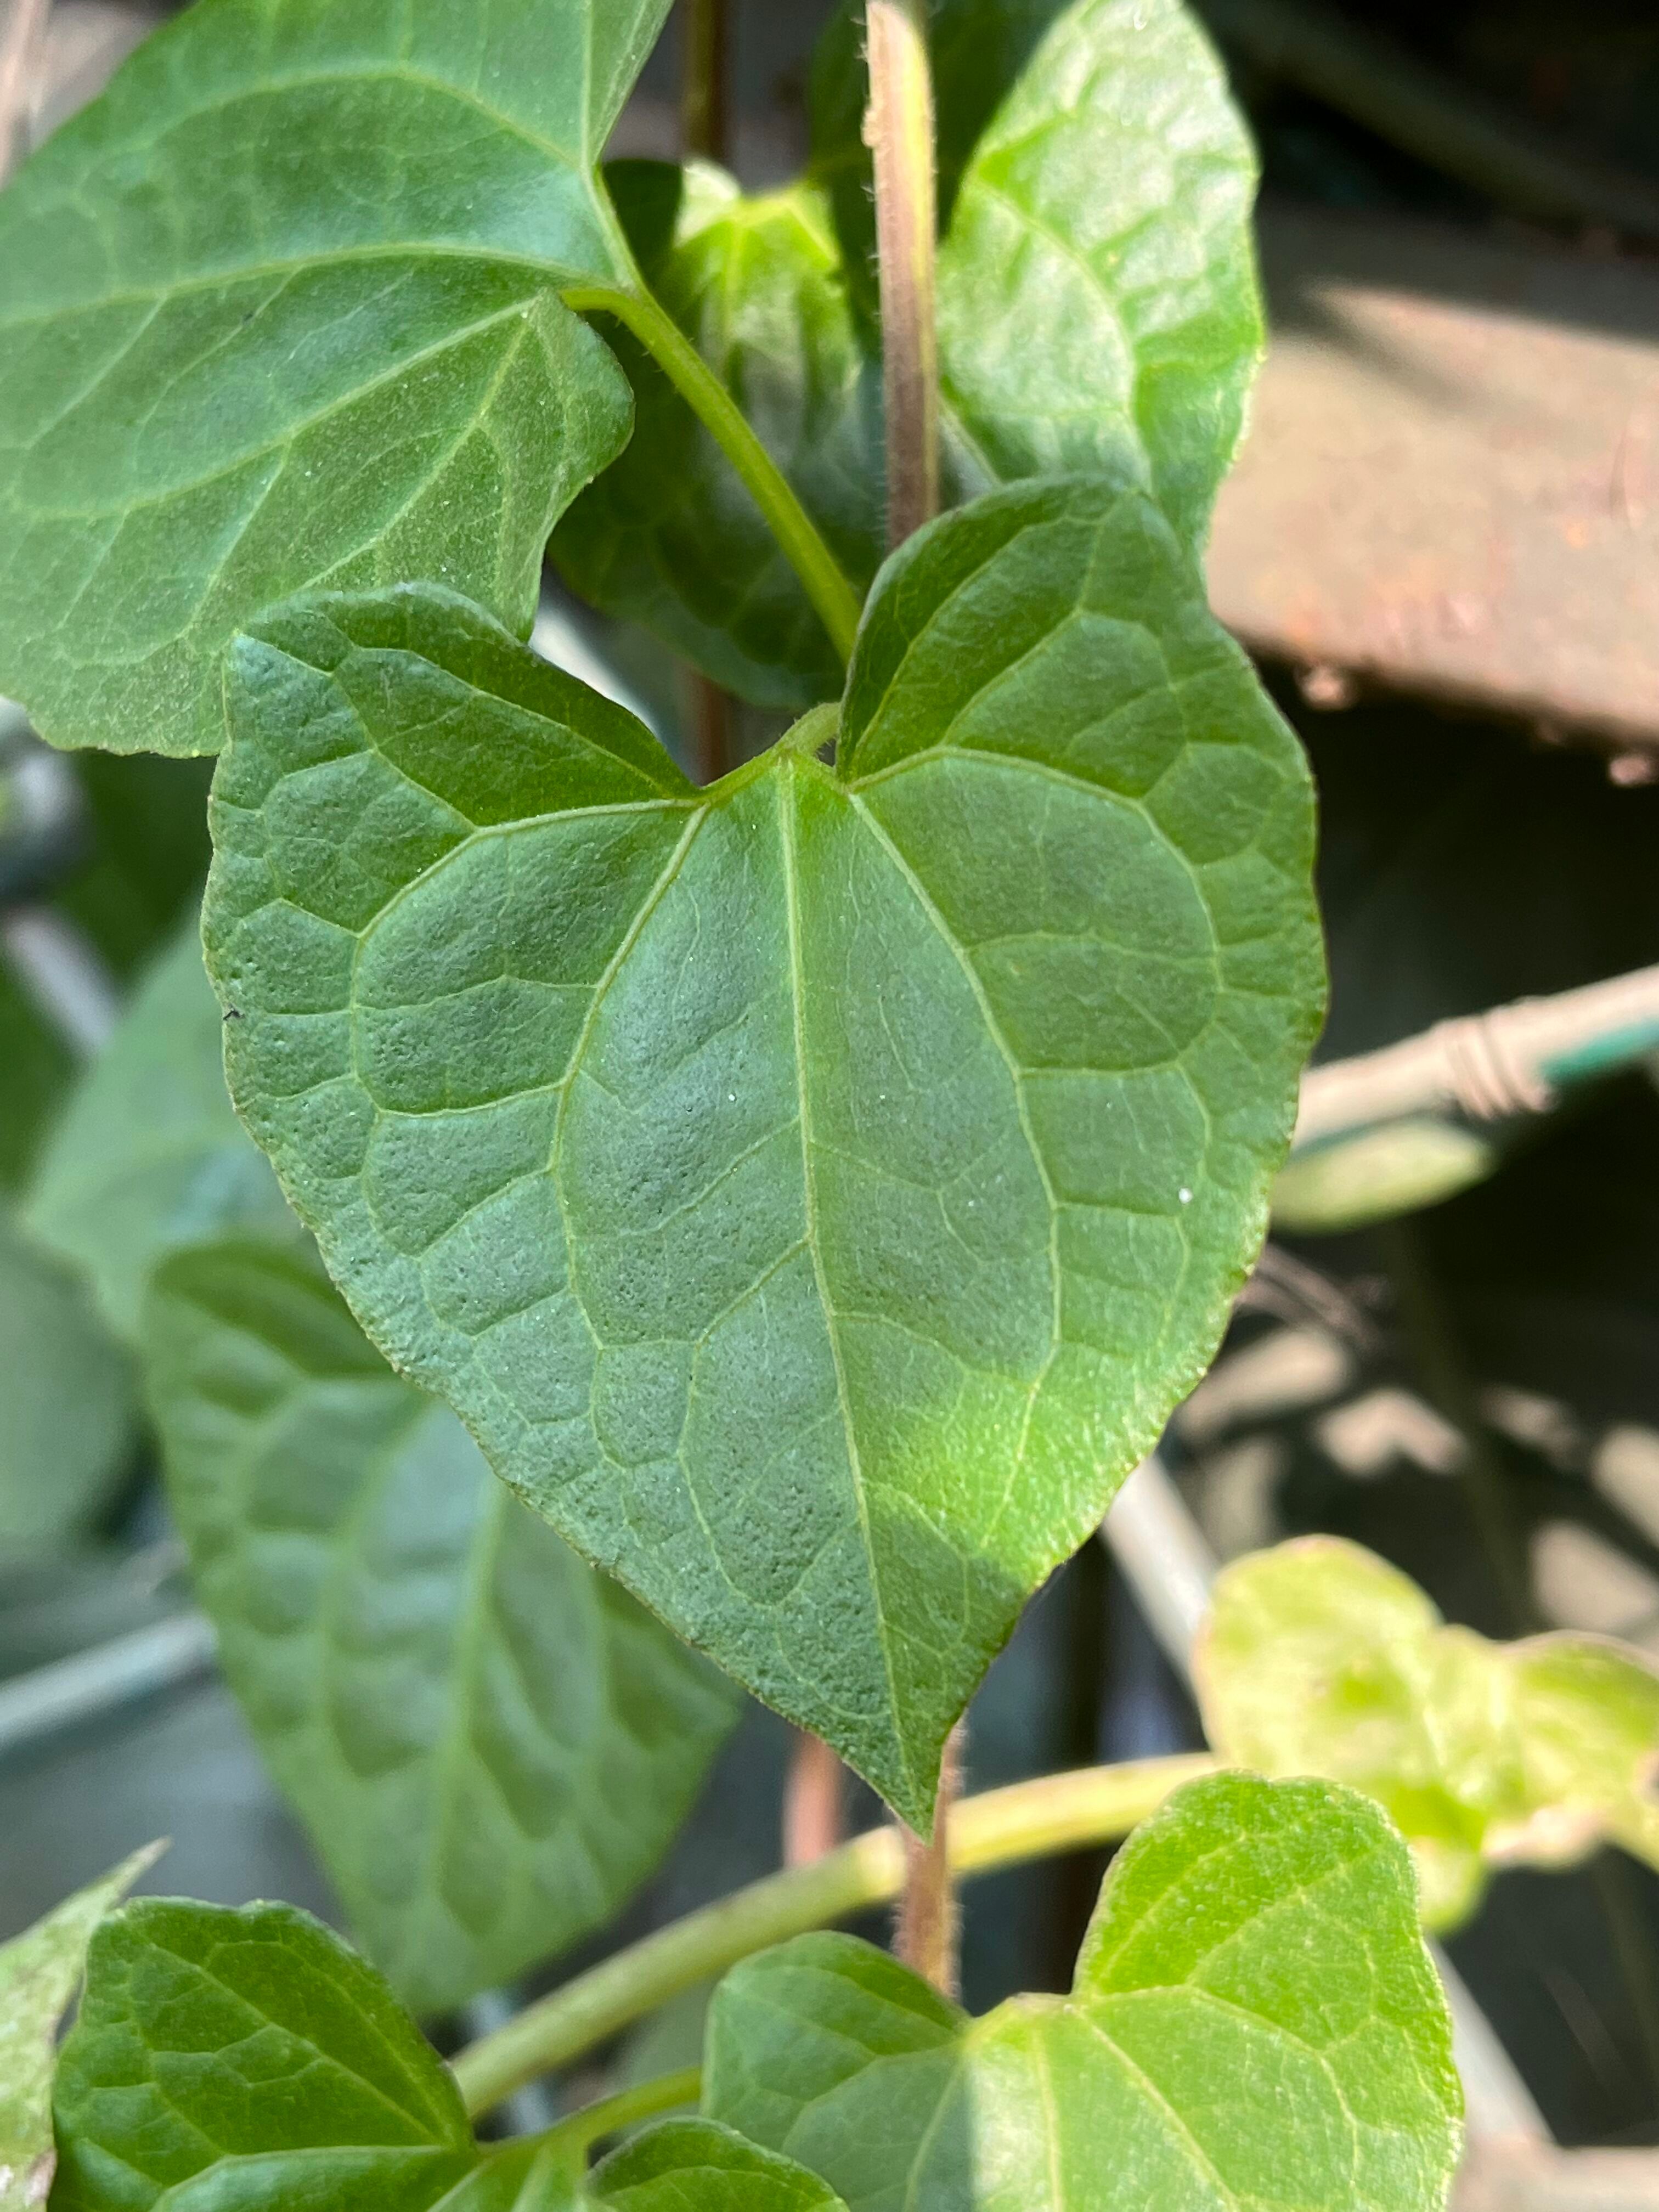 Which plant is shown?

bitter vine
